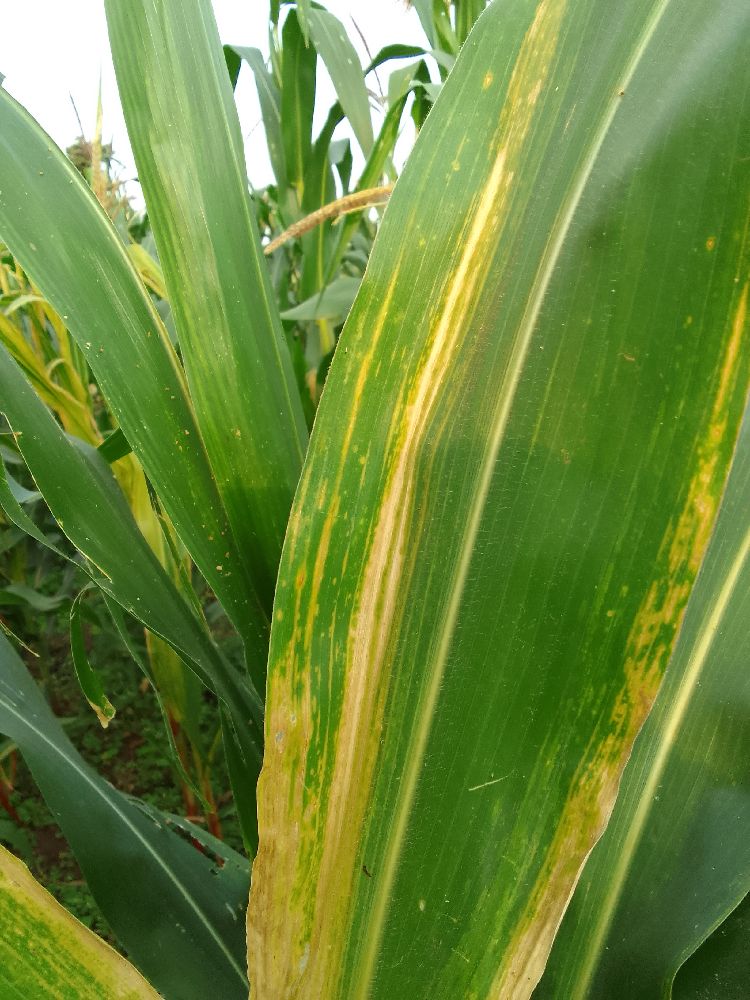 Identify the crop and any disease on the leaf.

maize, maize lethal necrosis
